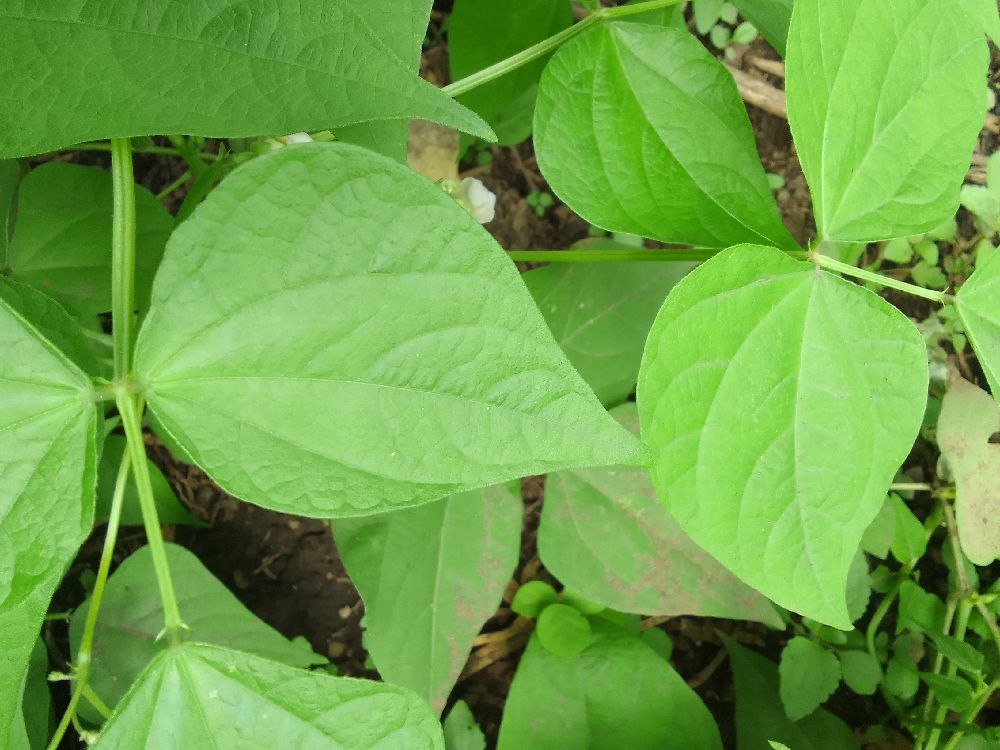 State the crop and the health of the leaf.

common bean, healthy
